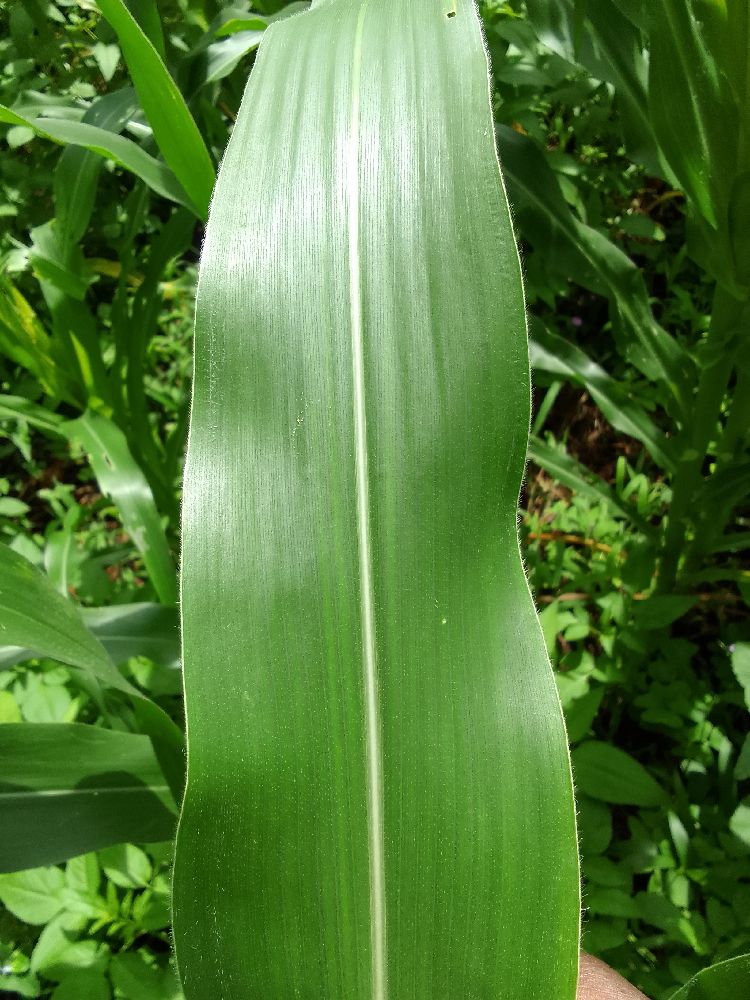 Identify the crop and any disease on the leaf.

maize, healthy
